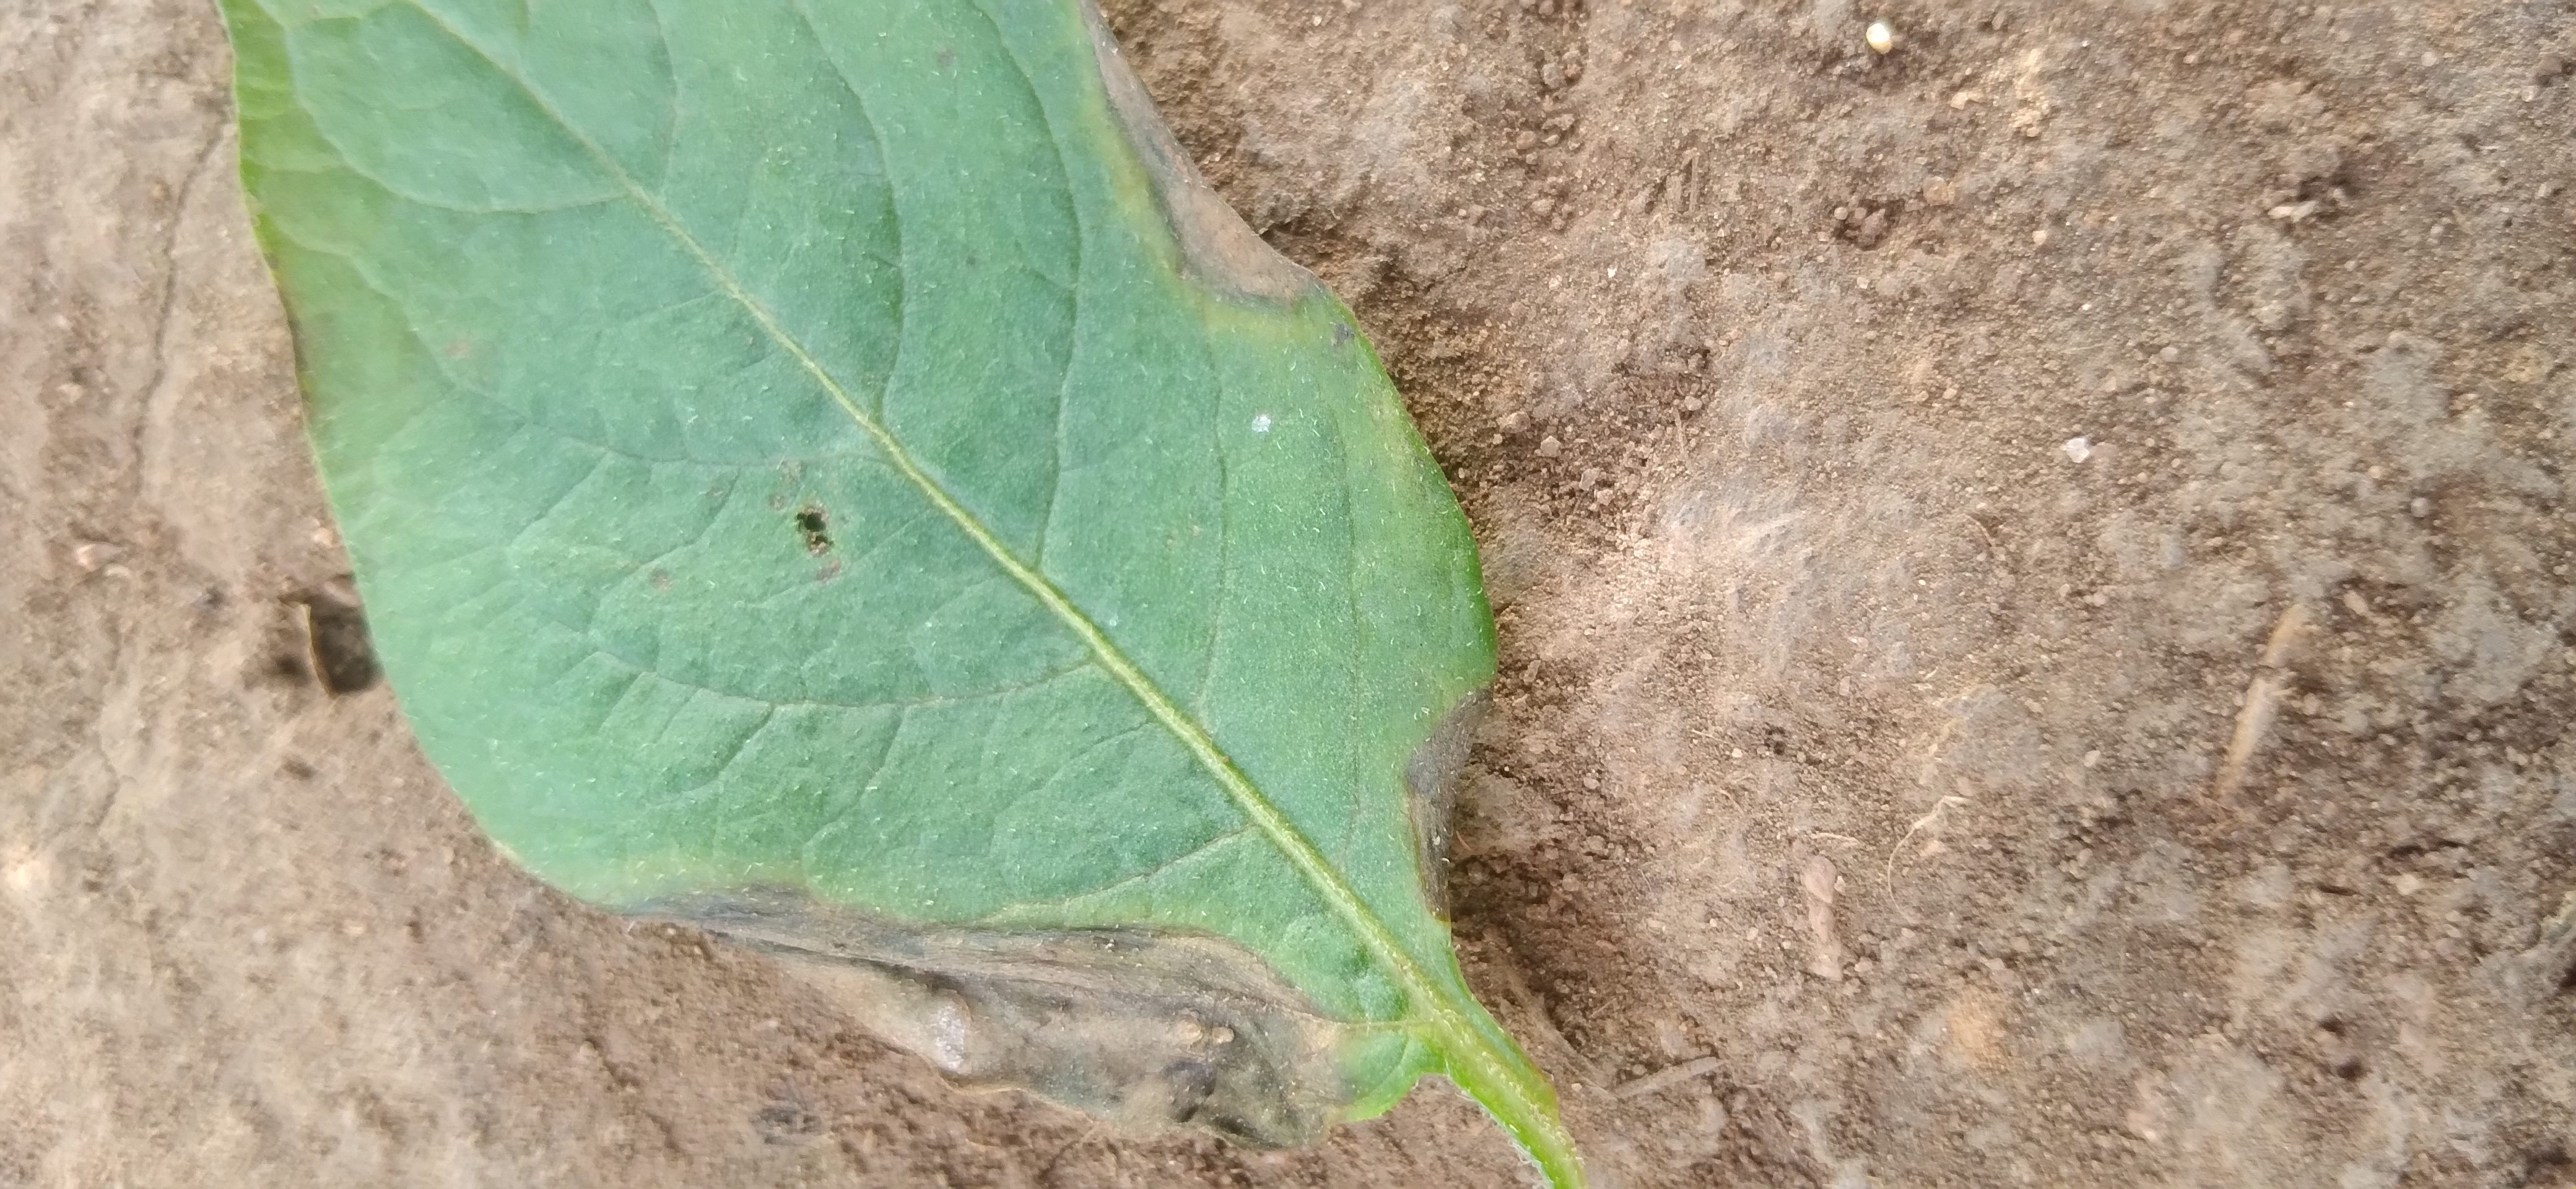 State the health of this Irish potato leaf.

early blight
